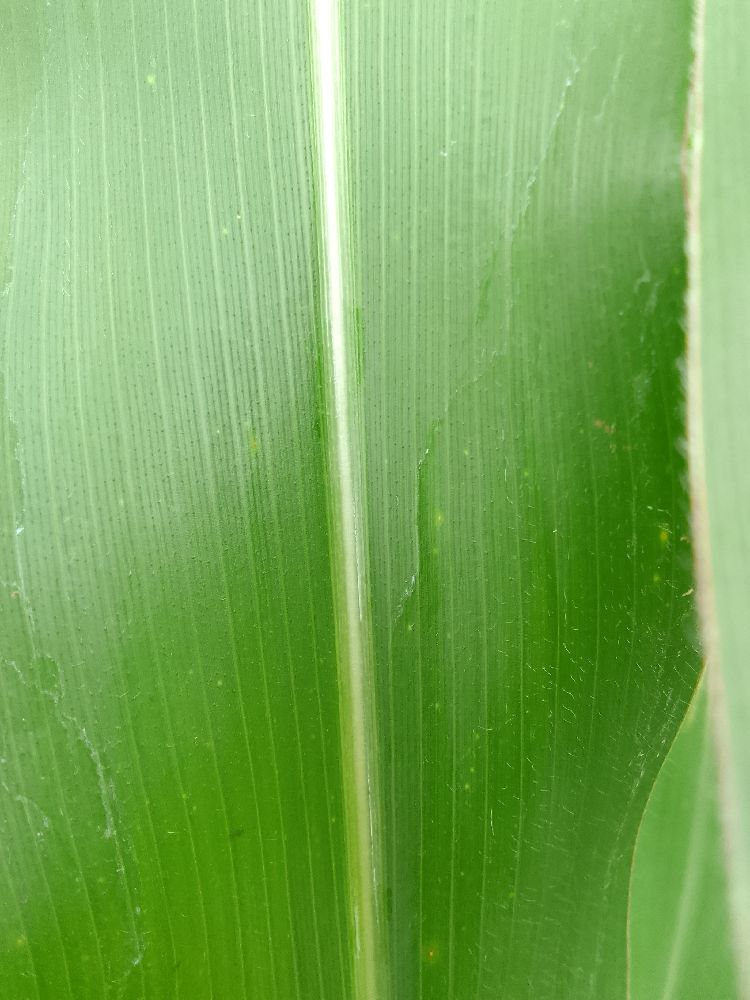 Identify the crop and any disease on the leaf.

maize, healthy
